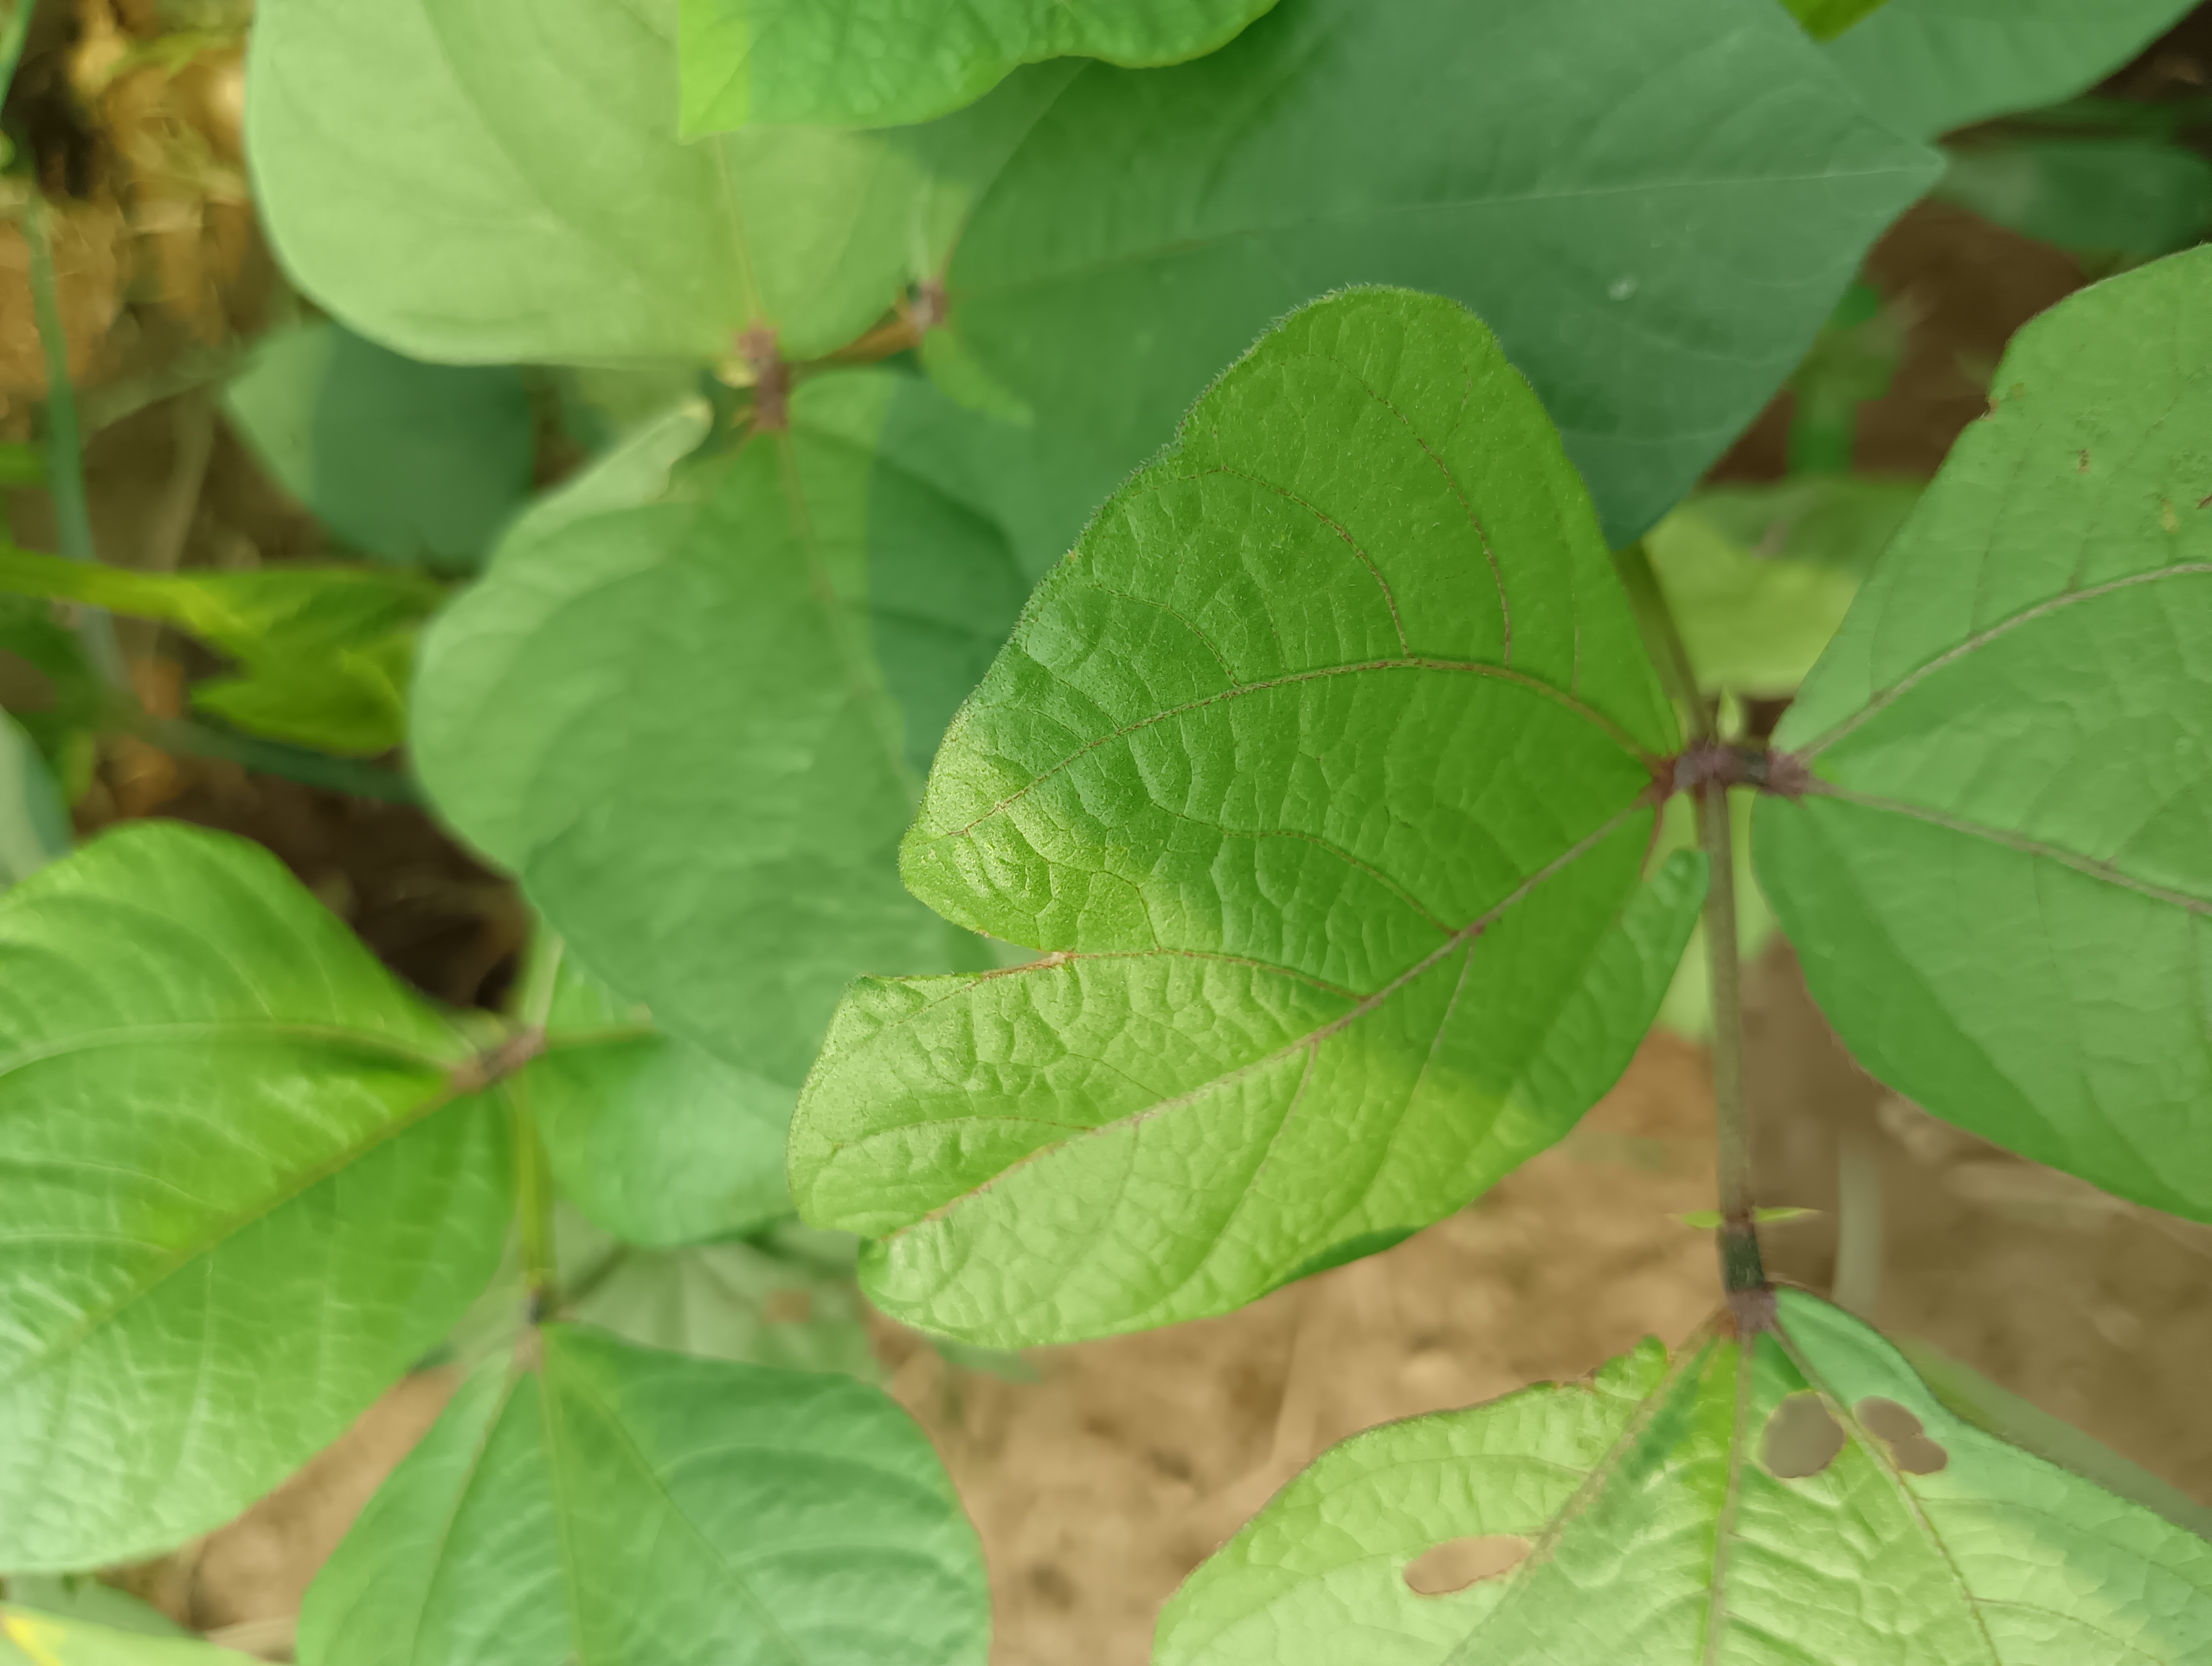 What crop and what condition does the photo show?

mungbean, healthy
